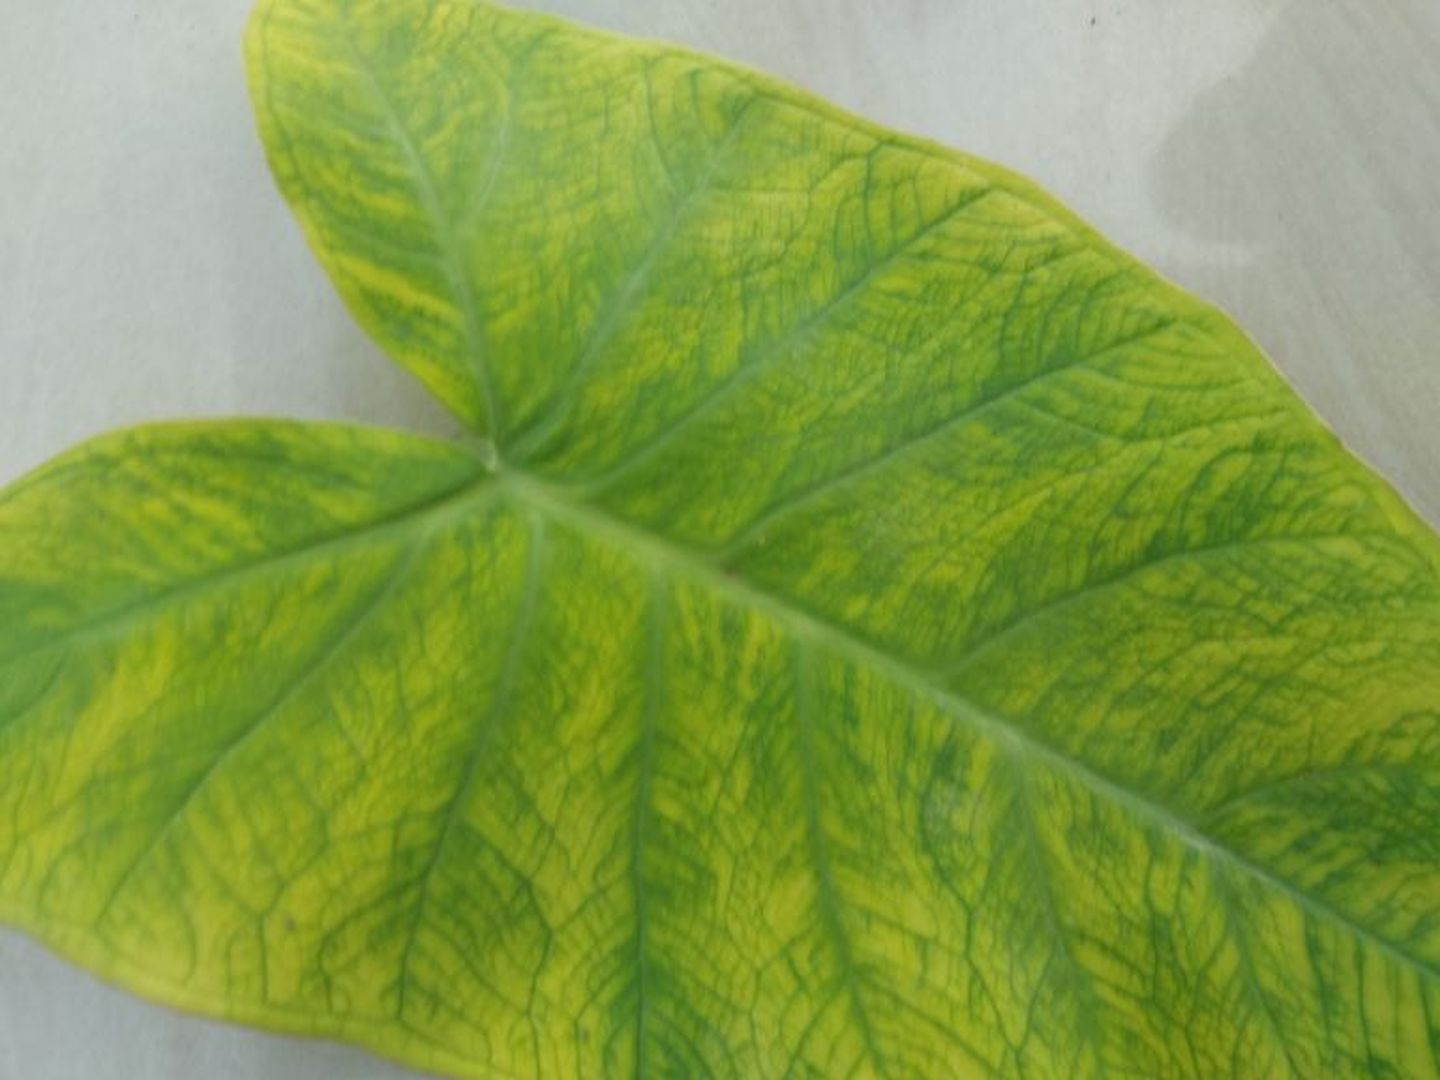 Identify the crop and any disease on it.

taro, mosaic
